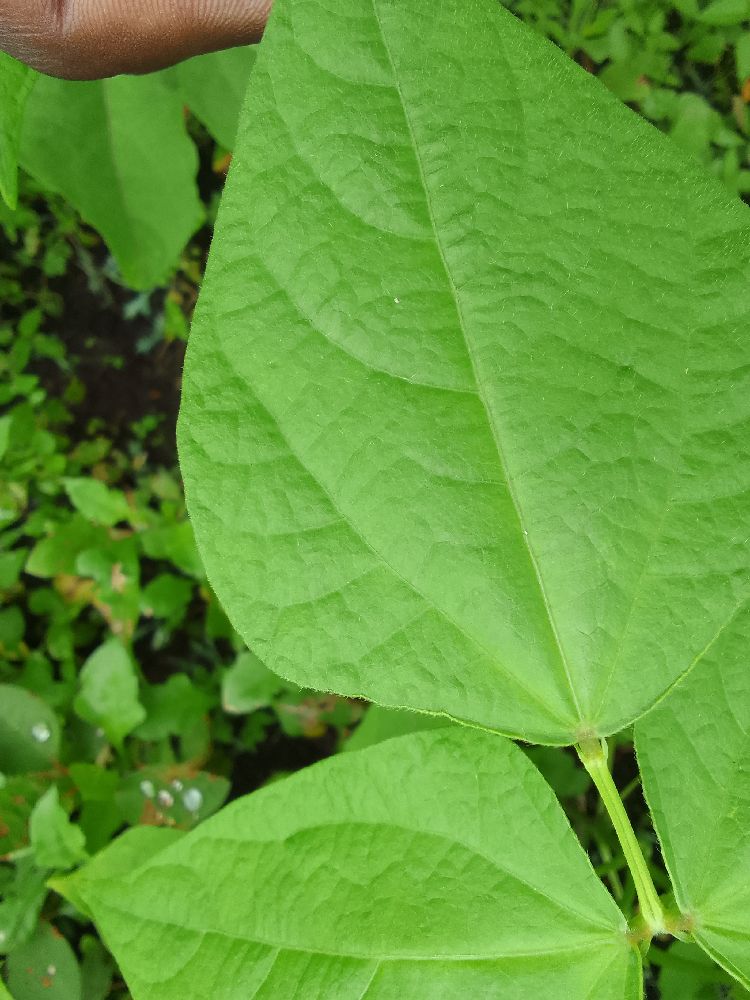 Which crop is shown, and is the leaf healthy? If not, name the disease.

common bean, healthy
